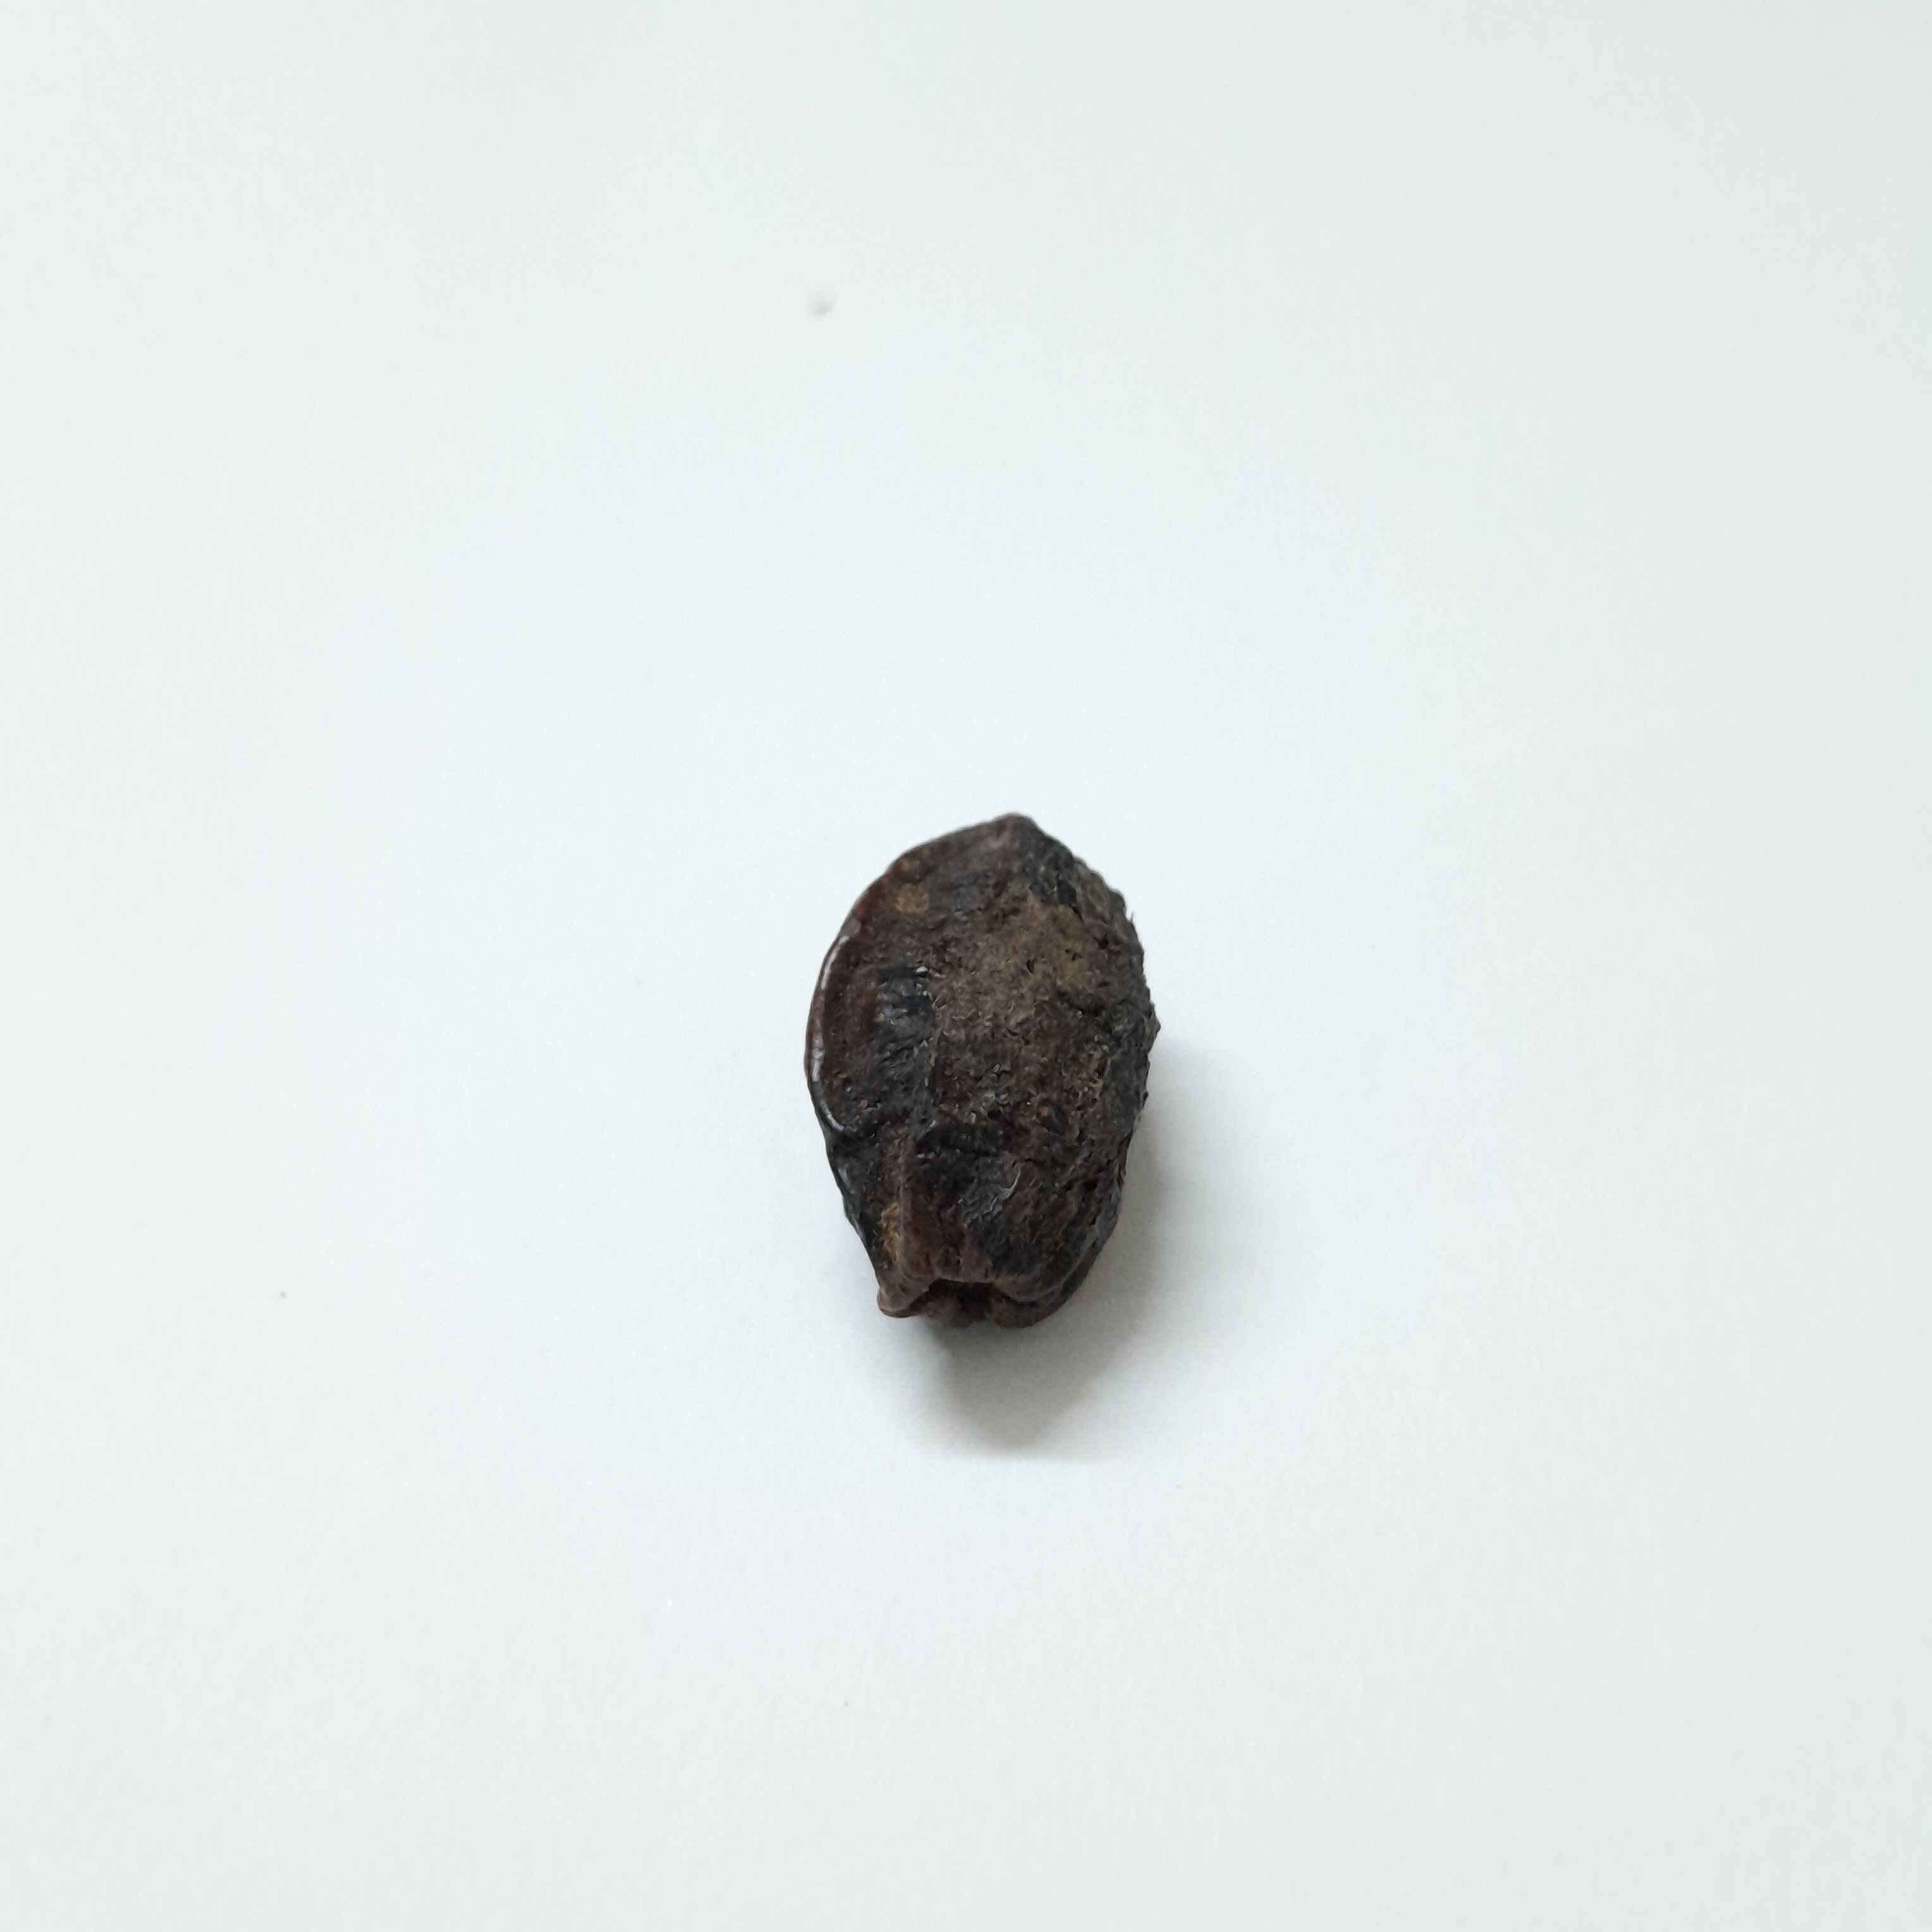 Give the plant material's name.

kadukharik
